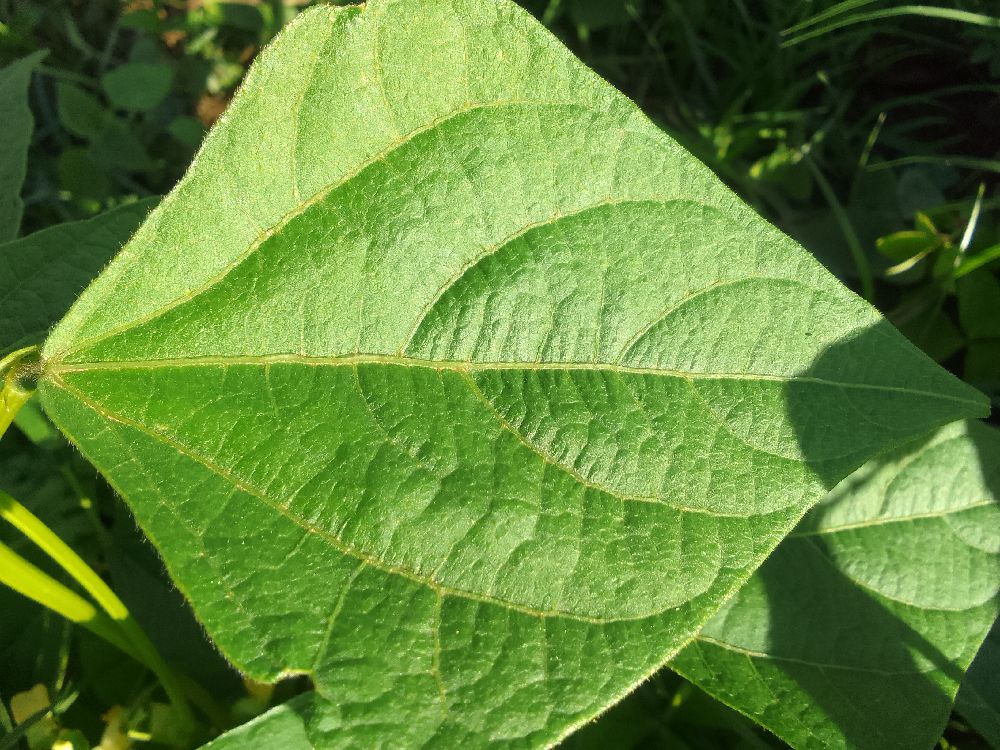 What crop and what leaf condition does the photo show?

common bean, healthy
